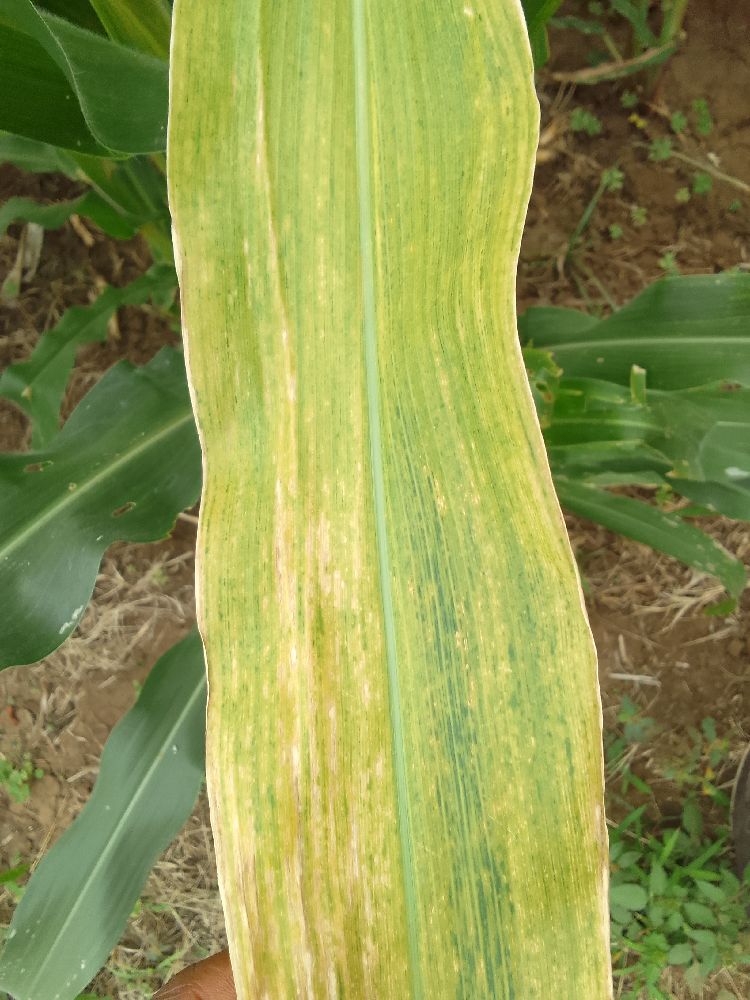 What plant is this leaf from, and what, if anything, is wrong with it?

maize, maize lethal necrosis
